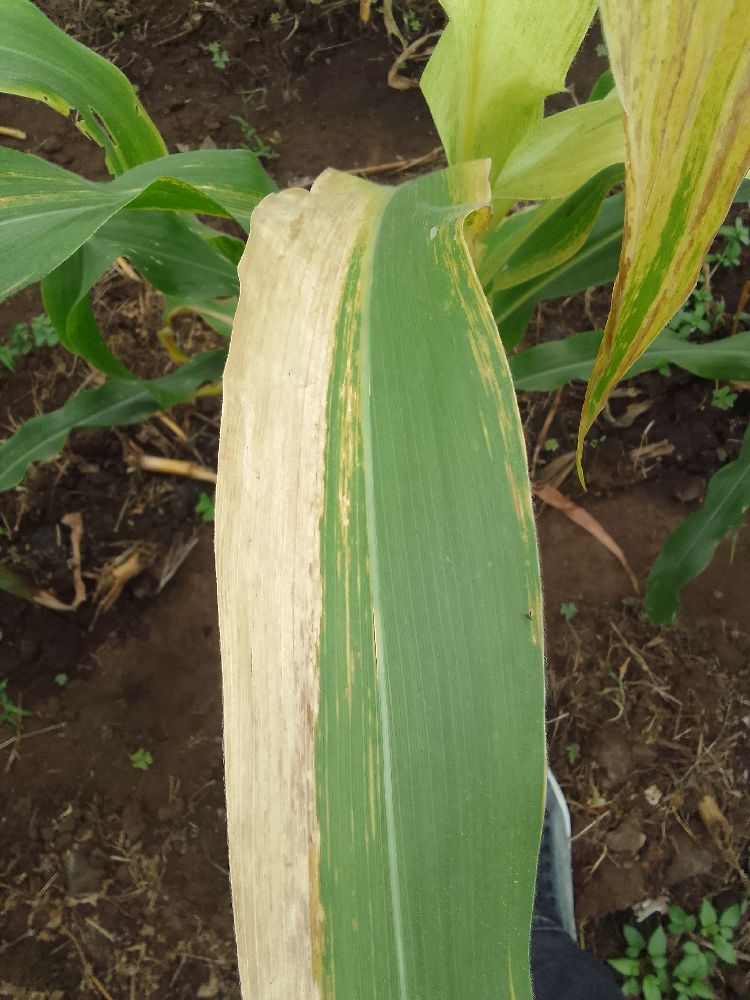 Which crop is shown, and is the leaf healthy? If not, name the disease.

maize, maize lethal necrosis
